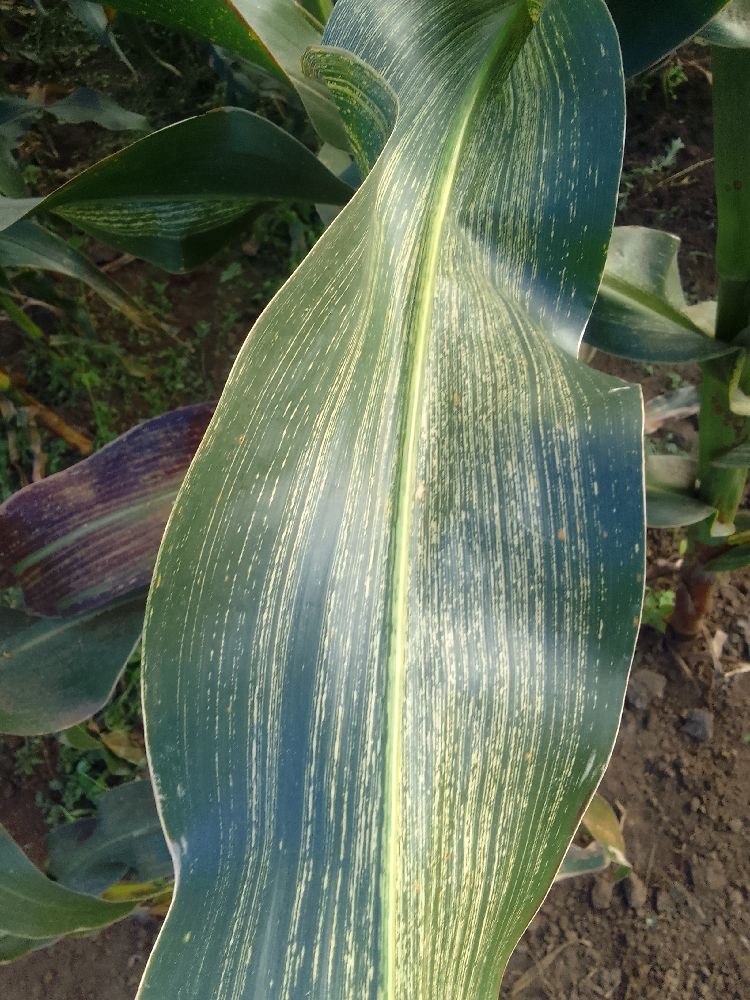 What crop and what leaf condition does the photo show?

maize, maize streak virus
